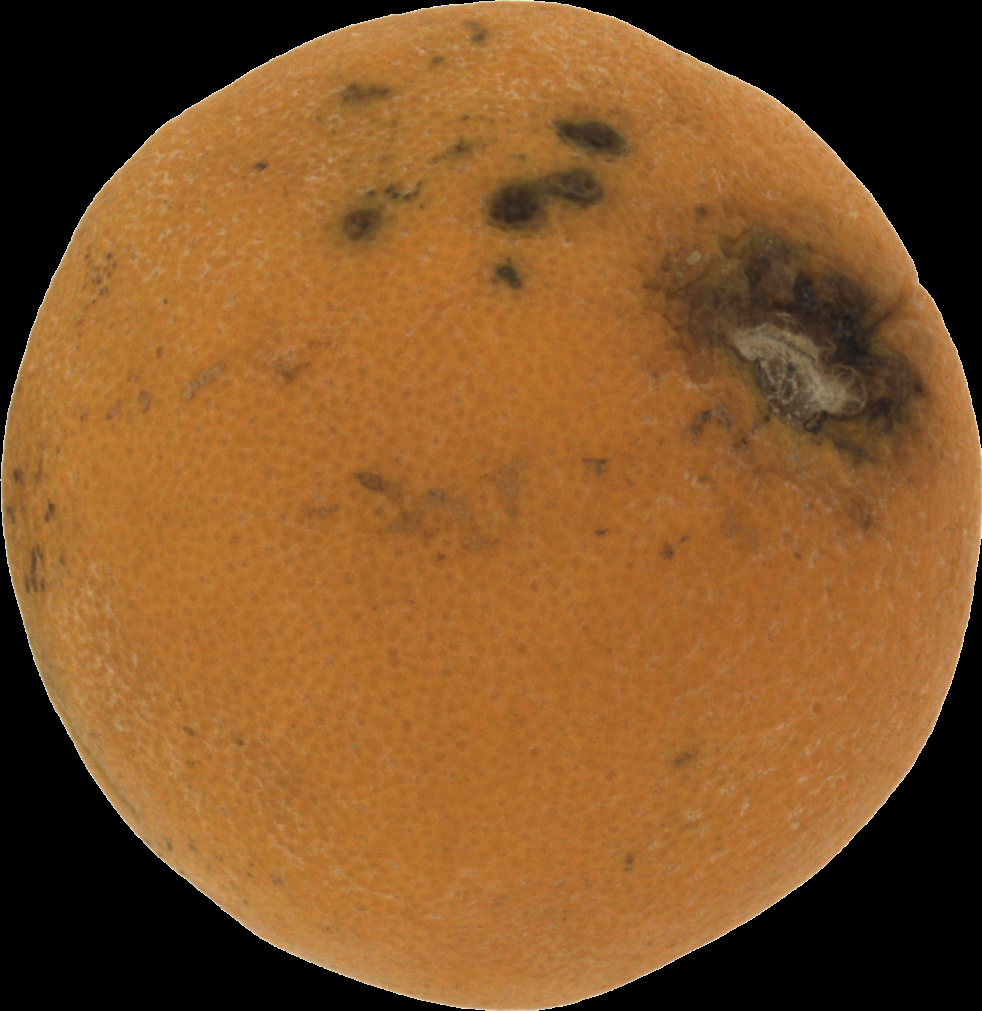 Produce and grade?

orange, bad
